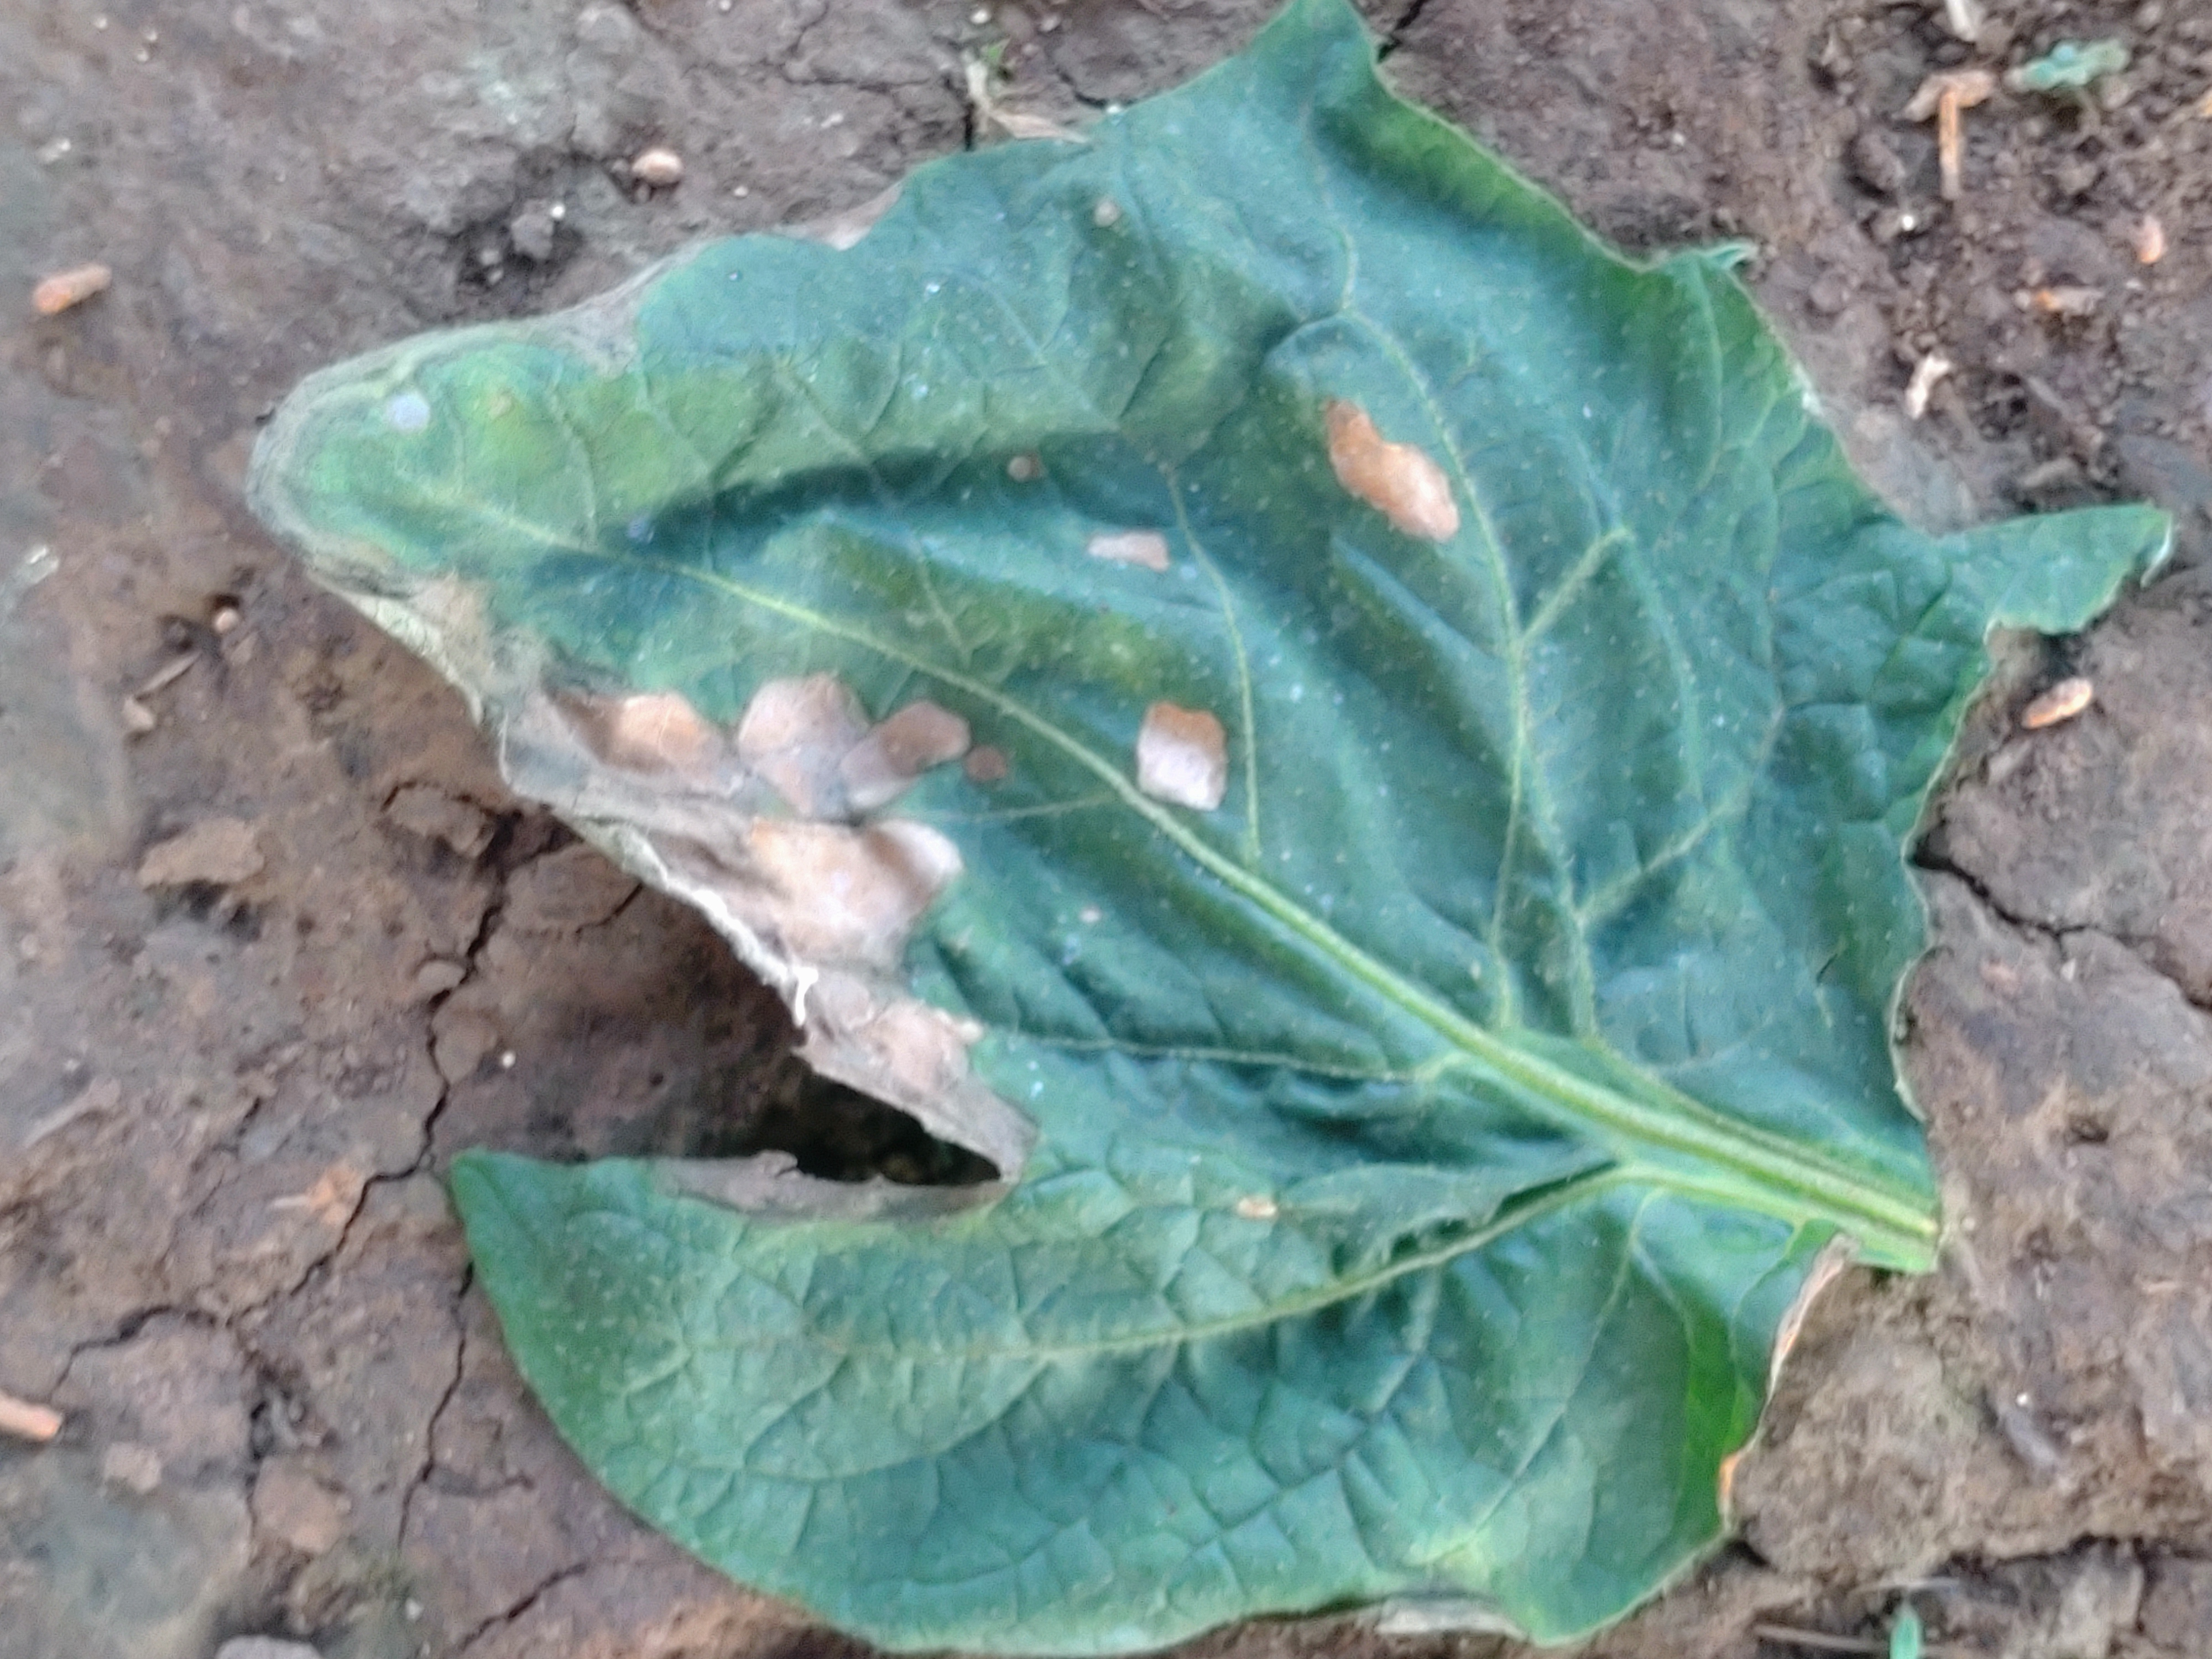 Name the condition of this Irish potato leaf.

early blight
